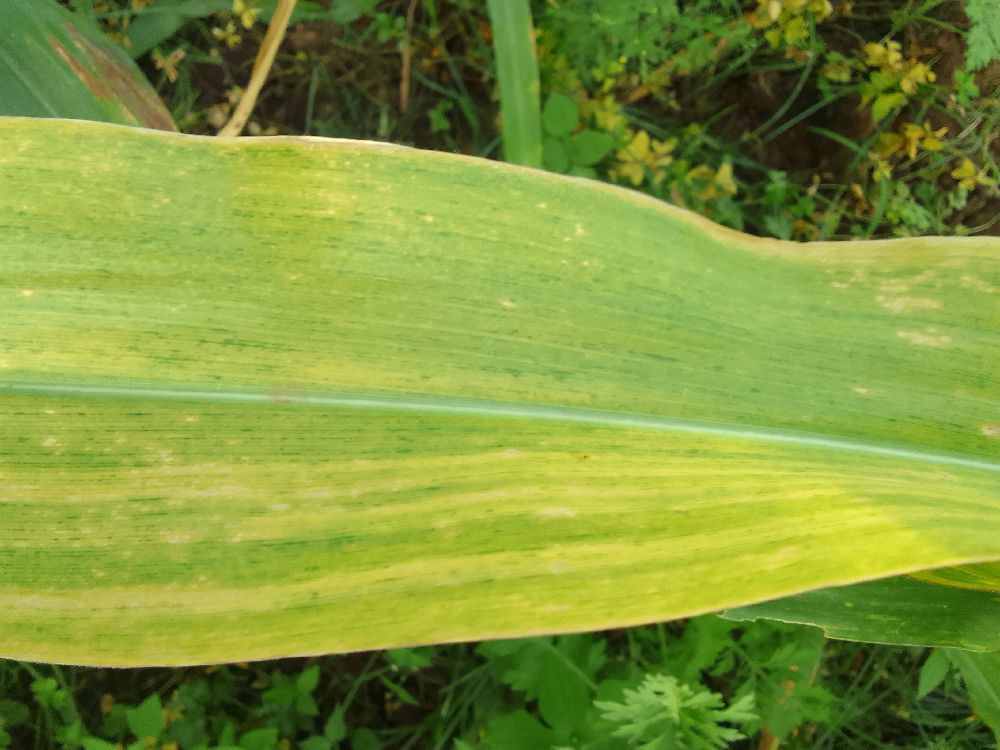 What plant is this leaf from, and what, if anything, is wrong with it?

maize, maize lethal necrosis
